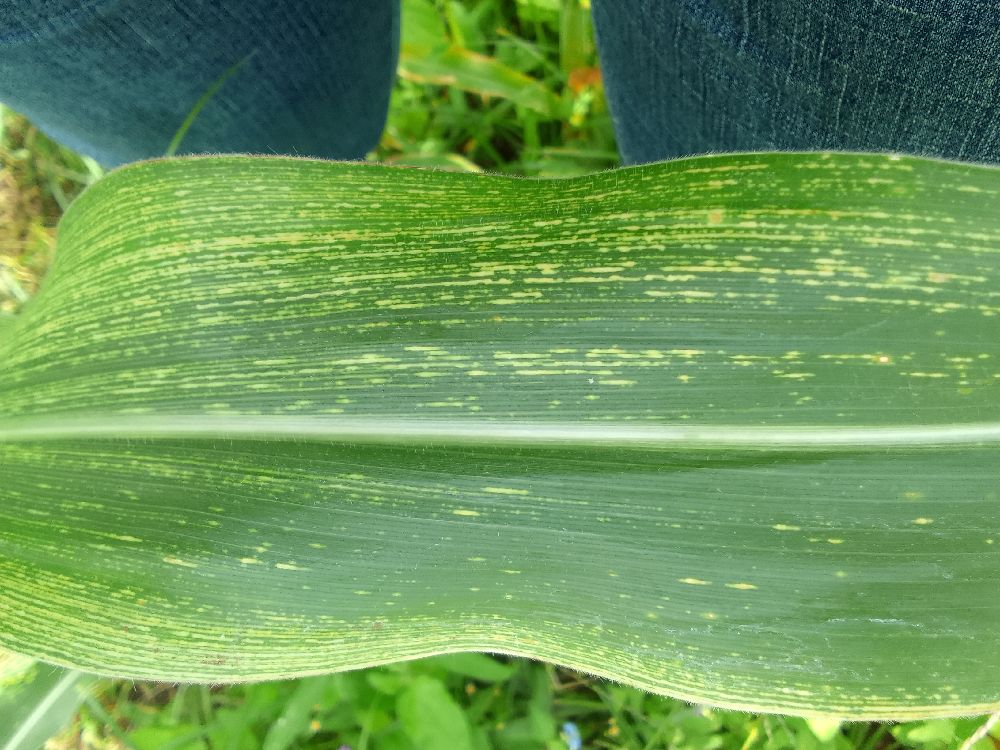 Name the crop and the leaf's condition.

maize, maize streak virus
